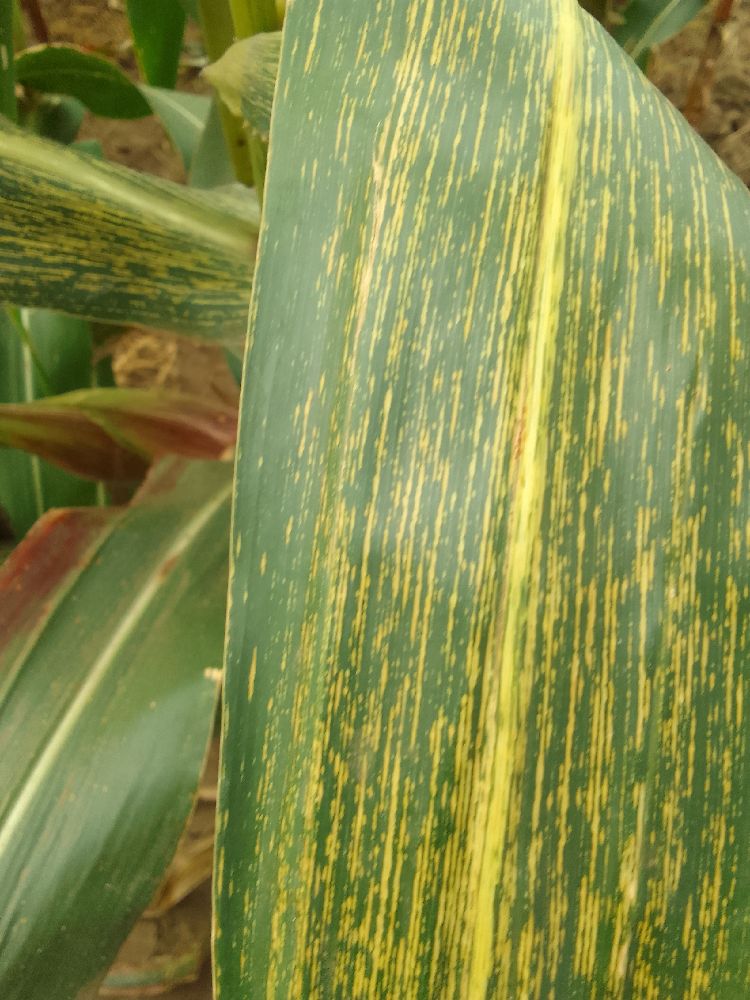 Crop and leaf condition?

maize, maize streak virus
